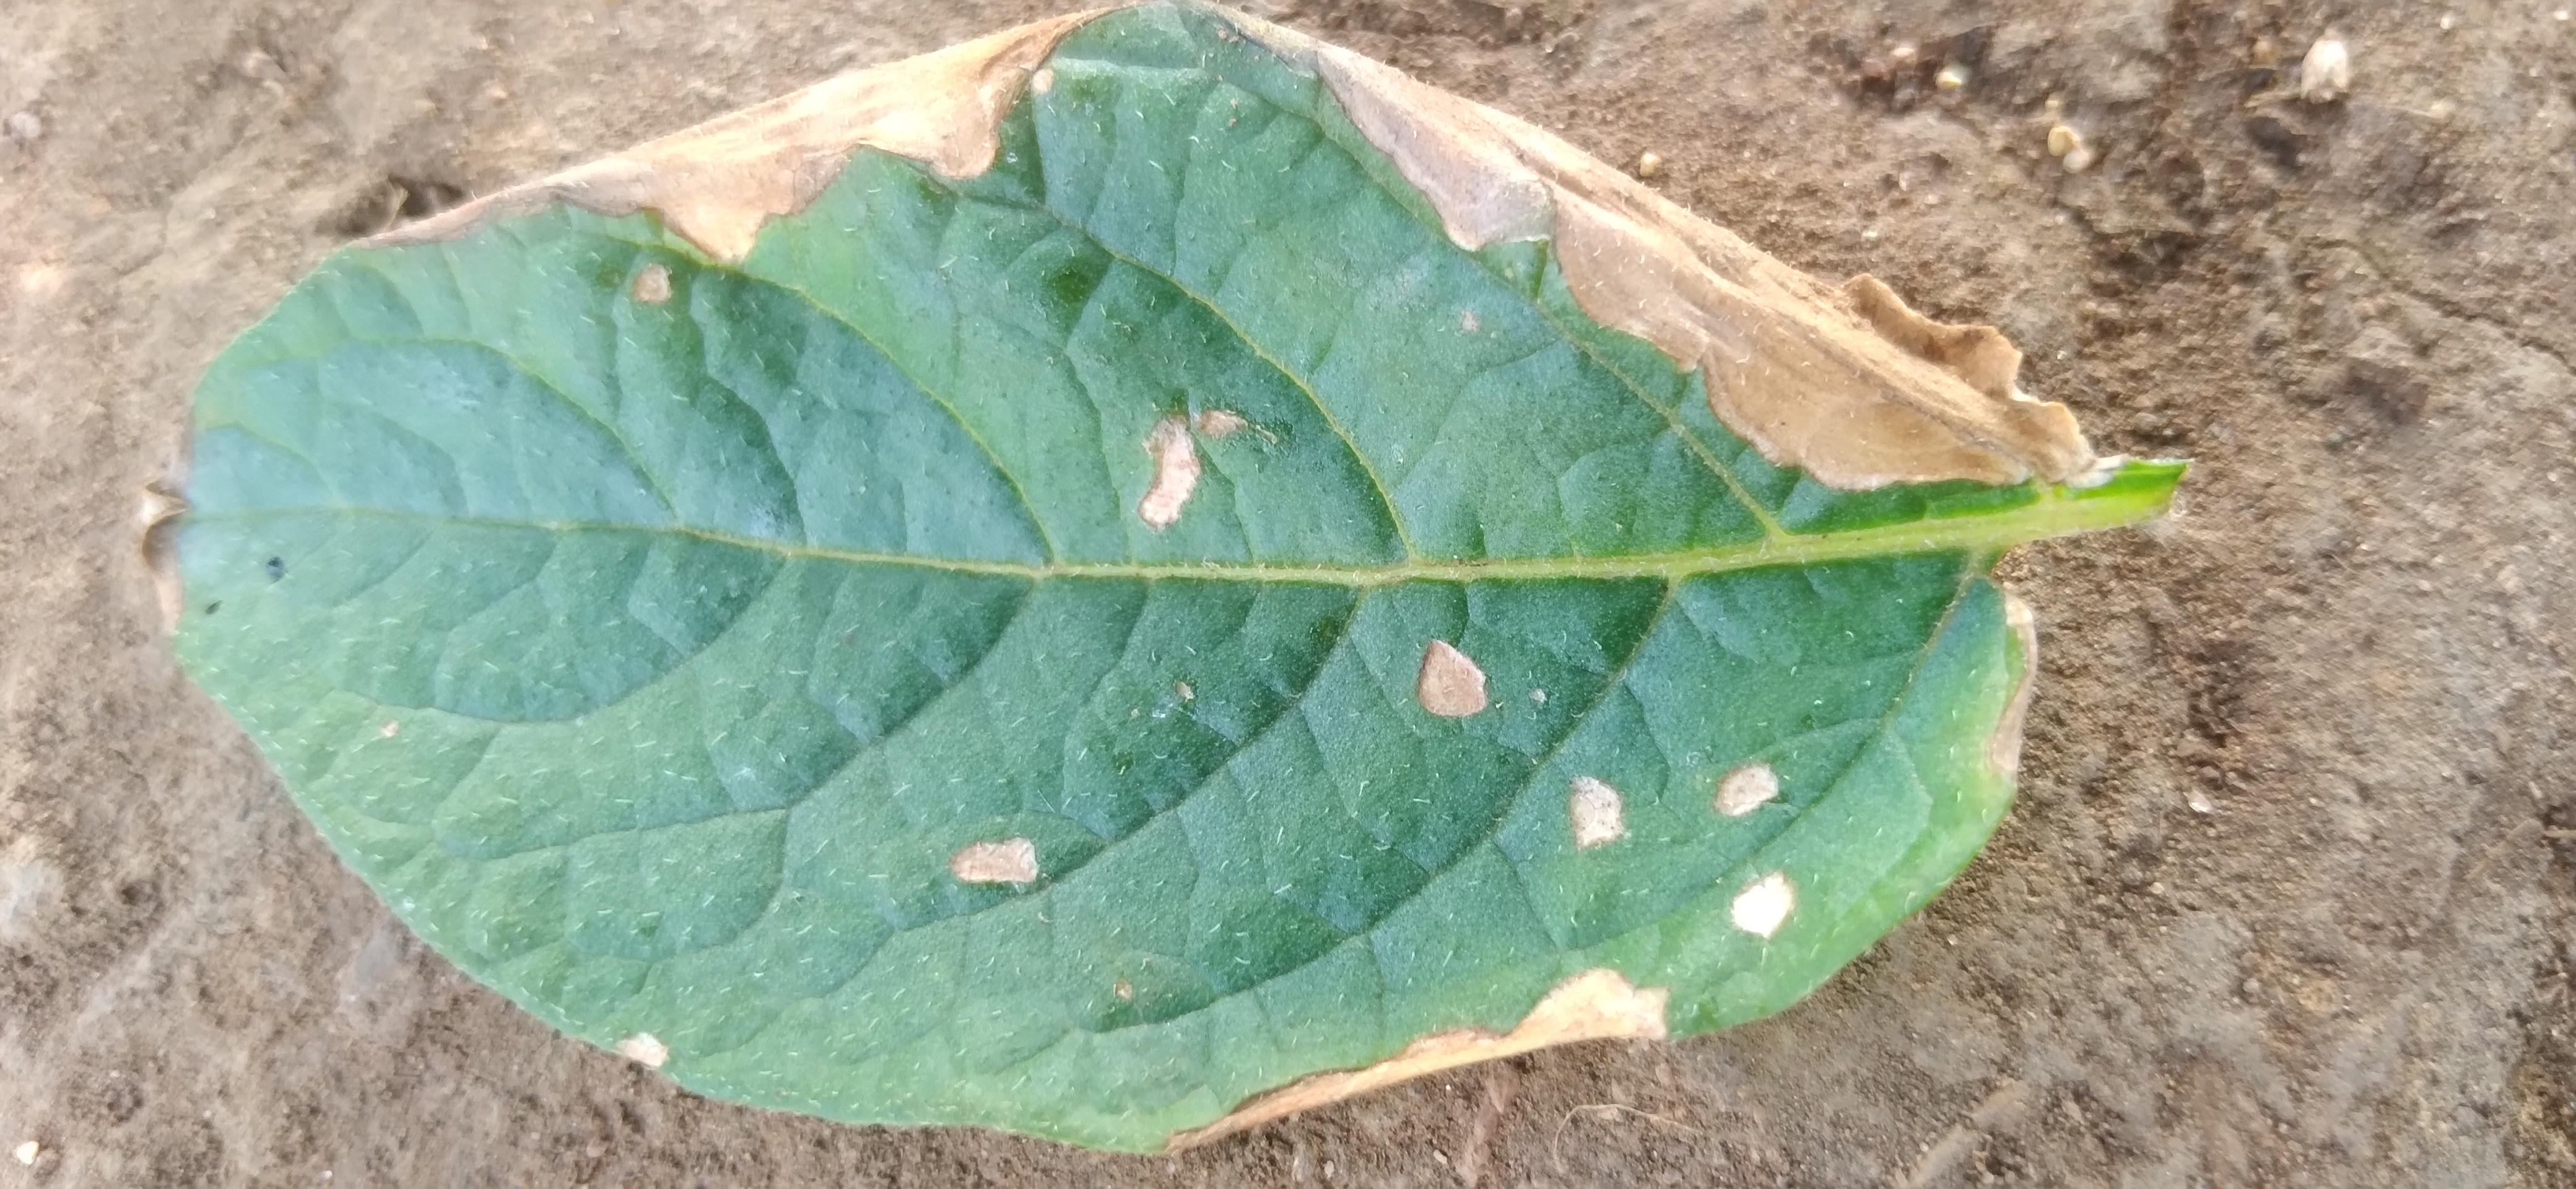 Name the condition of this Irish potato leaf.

early blight
